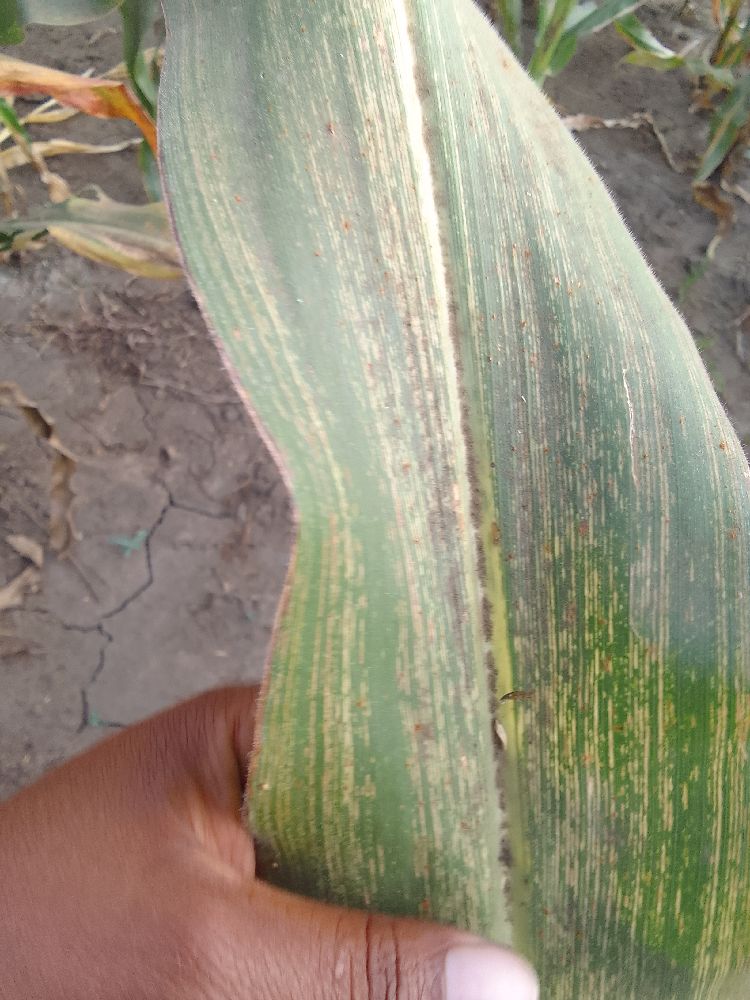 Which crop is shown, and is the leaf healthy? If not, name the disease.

maize, maize streak virus
